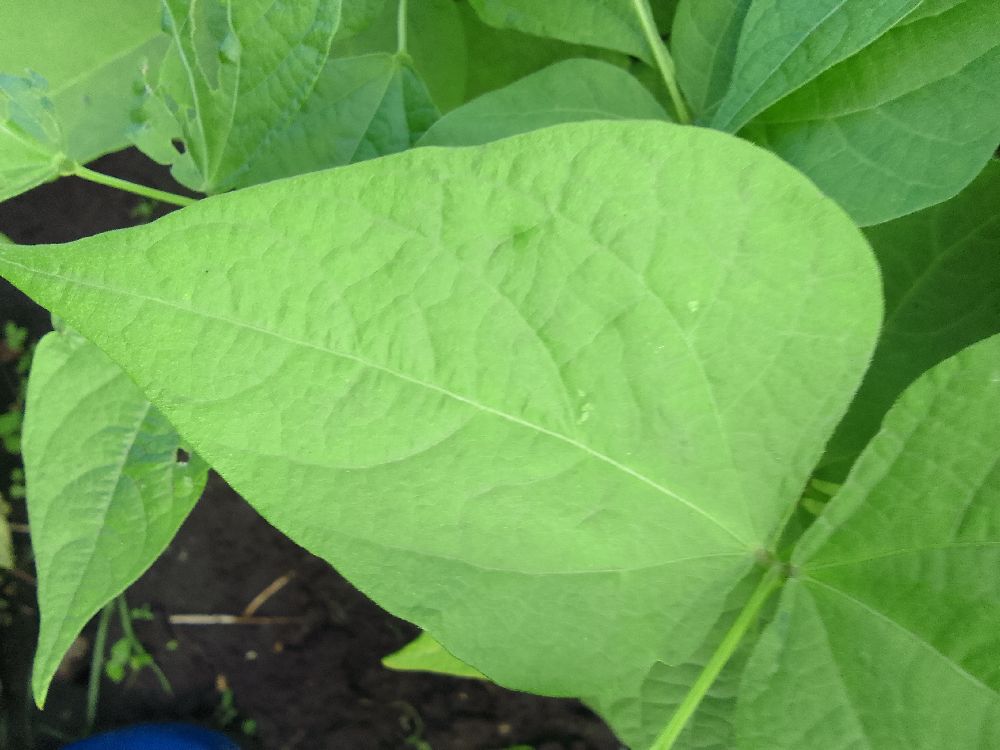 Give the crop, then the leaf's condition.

common bean, healthy
